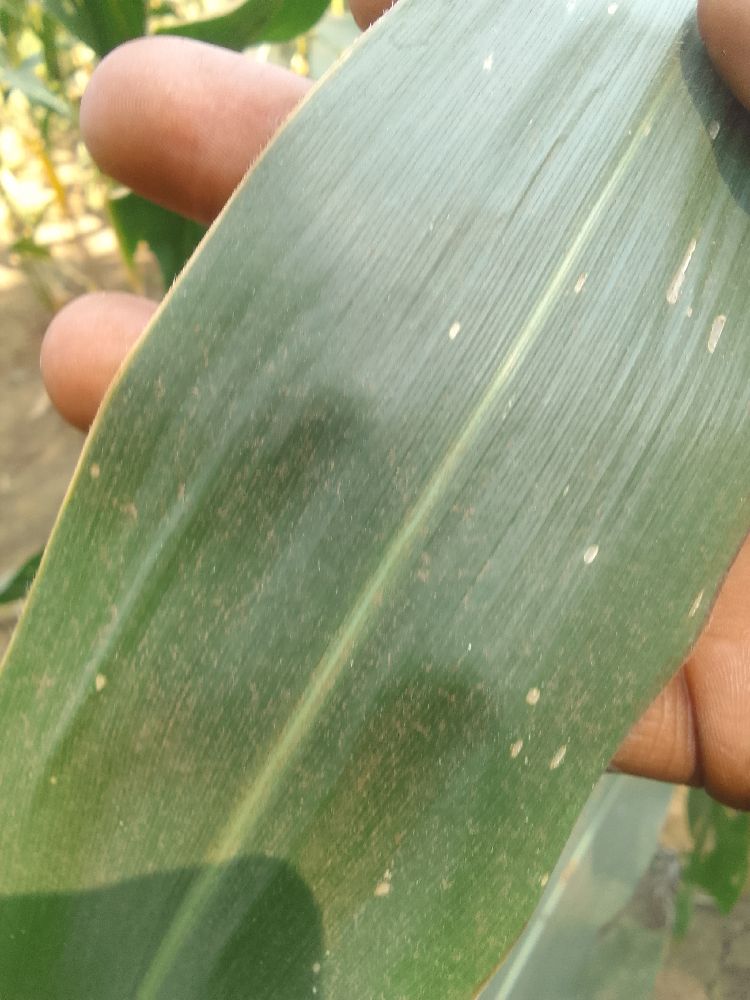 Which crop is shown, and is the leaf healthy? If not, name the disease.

maize, healthy
